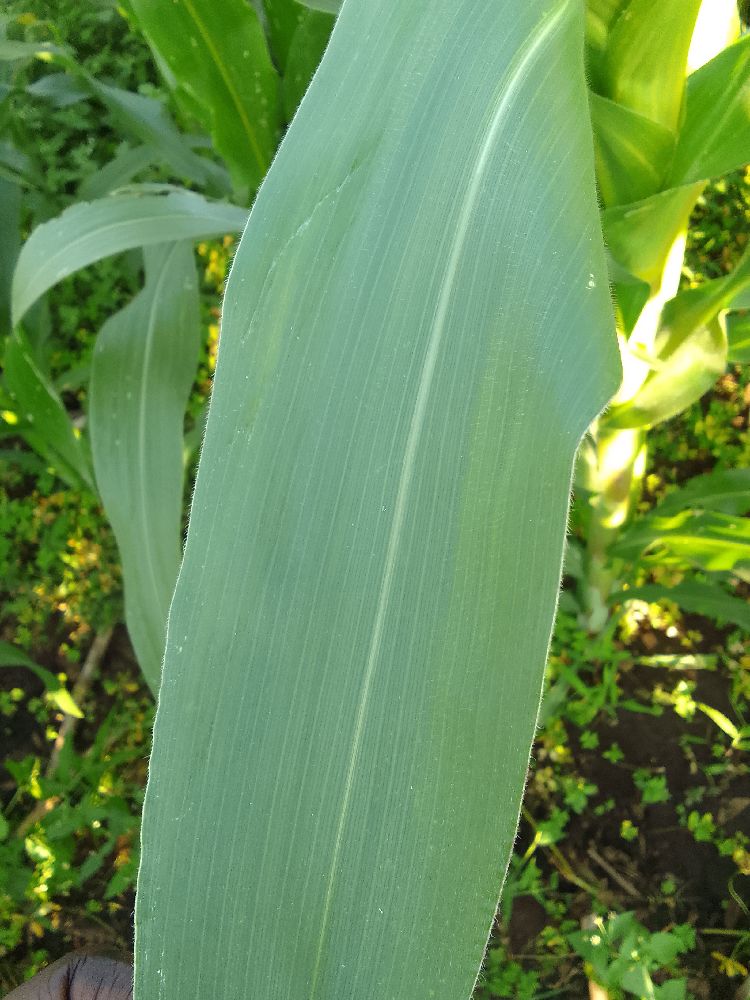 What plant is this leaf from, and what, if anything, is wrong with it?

maize, healthy
